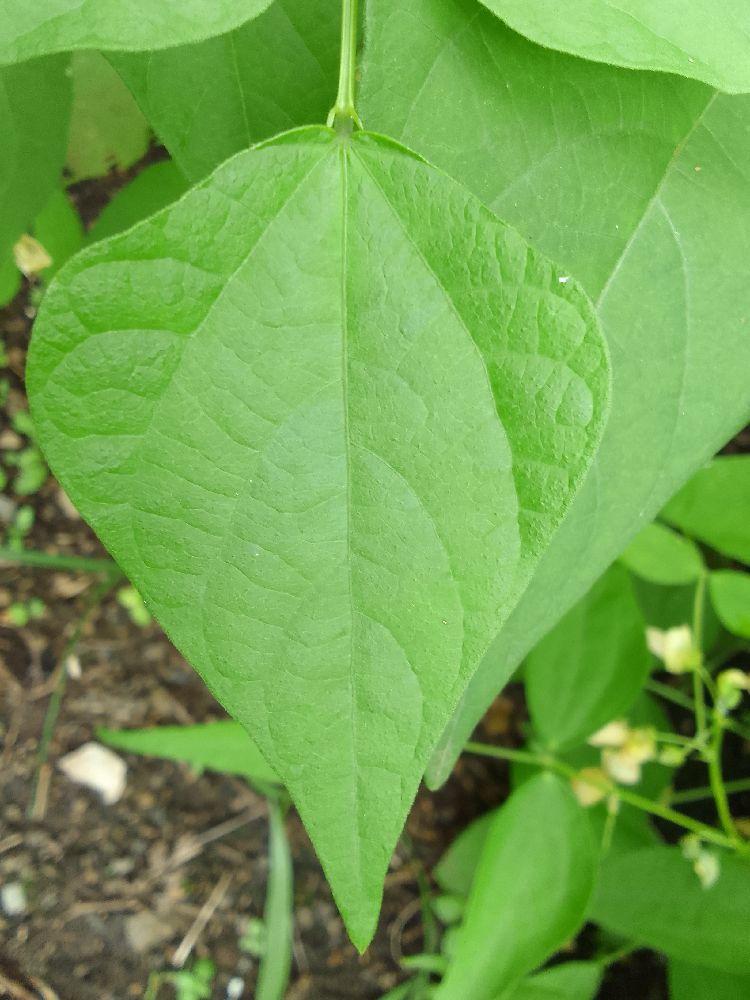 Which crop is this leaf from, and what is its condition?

common bean, healthy
